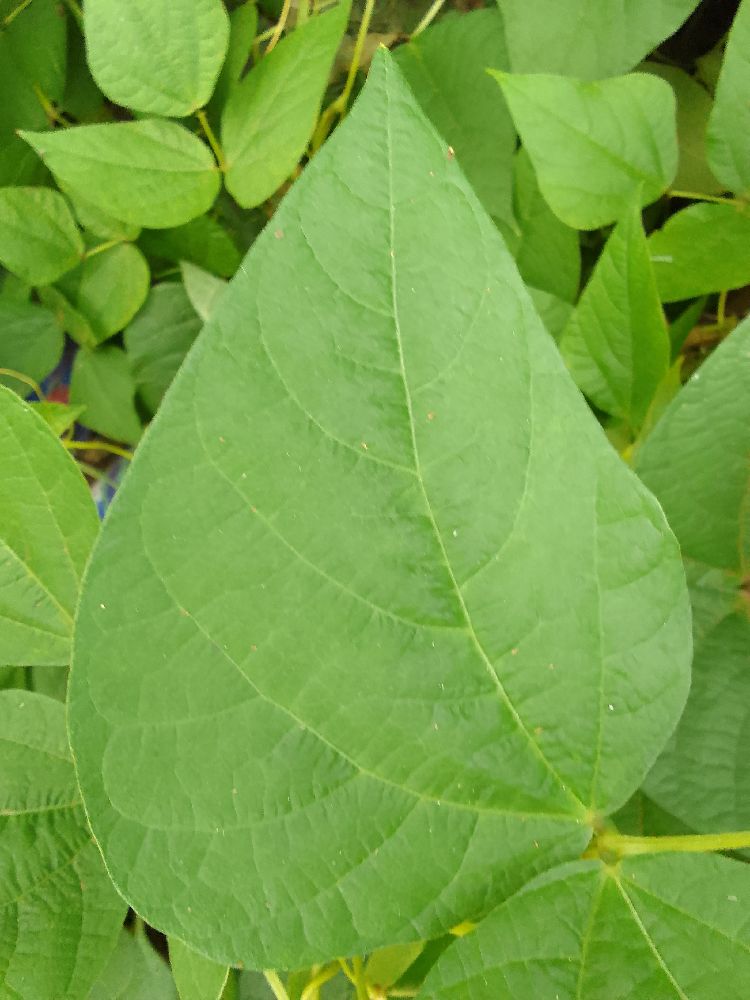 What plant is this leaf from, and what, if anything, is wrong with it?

common bean, healthy
